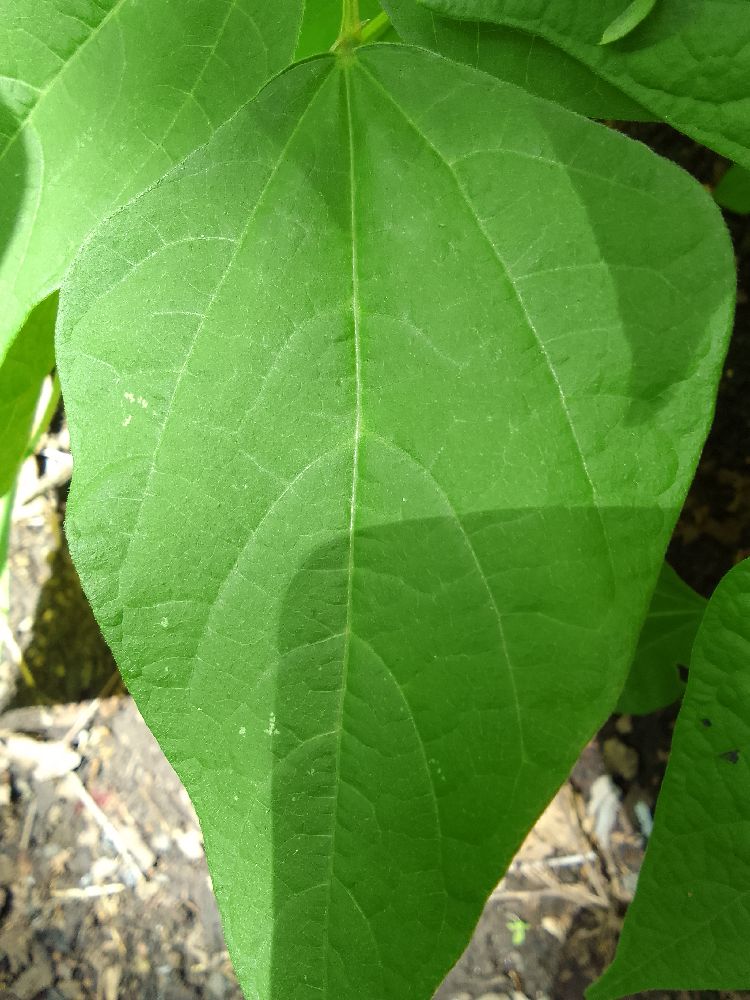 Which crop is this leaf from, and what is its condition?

common bean, healthy
